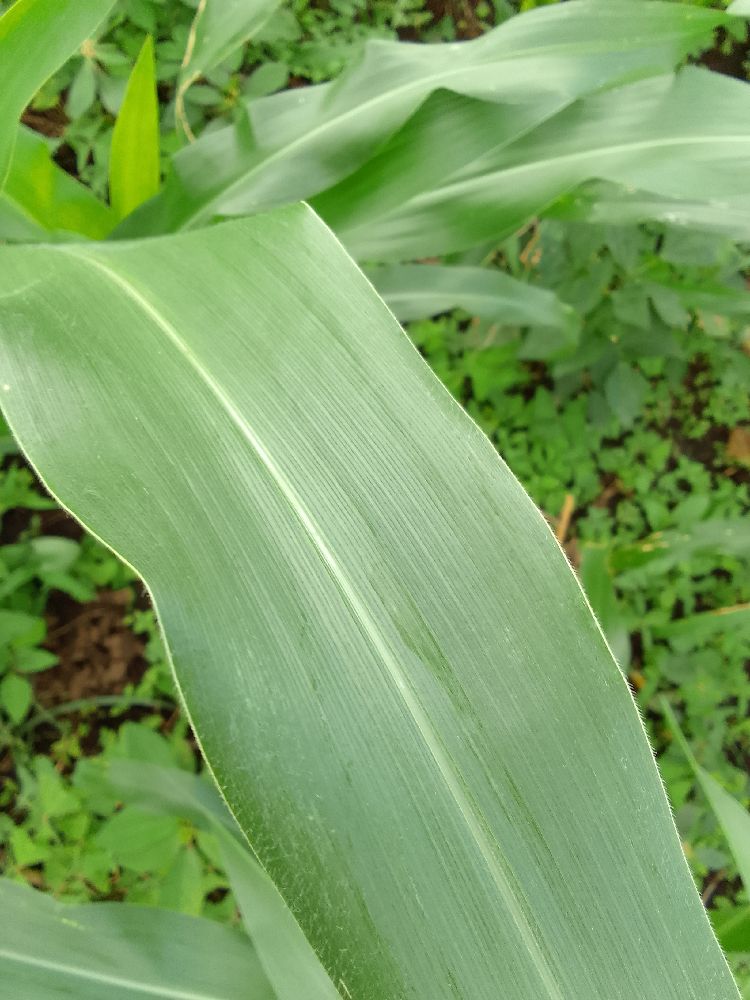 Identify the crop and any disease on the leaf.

maize, healthy
